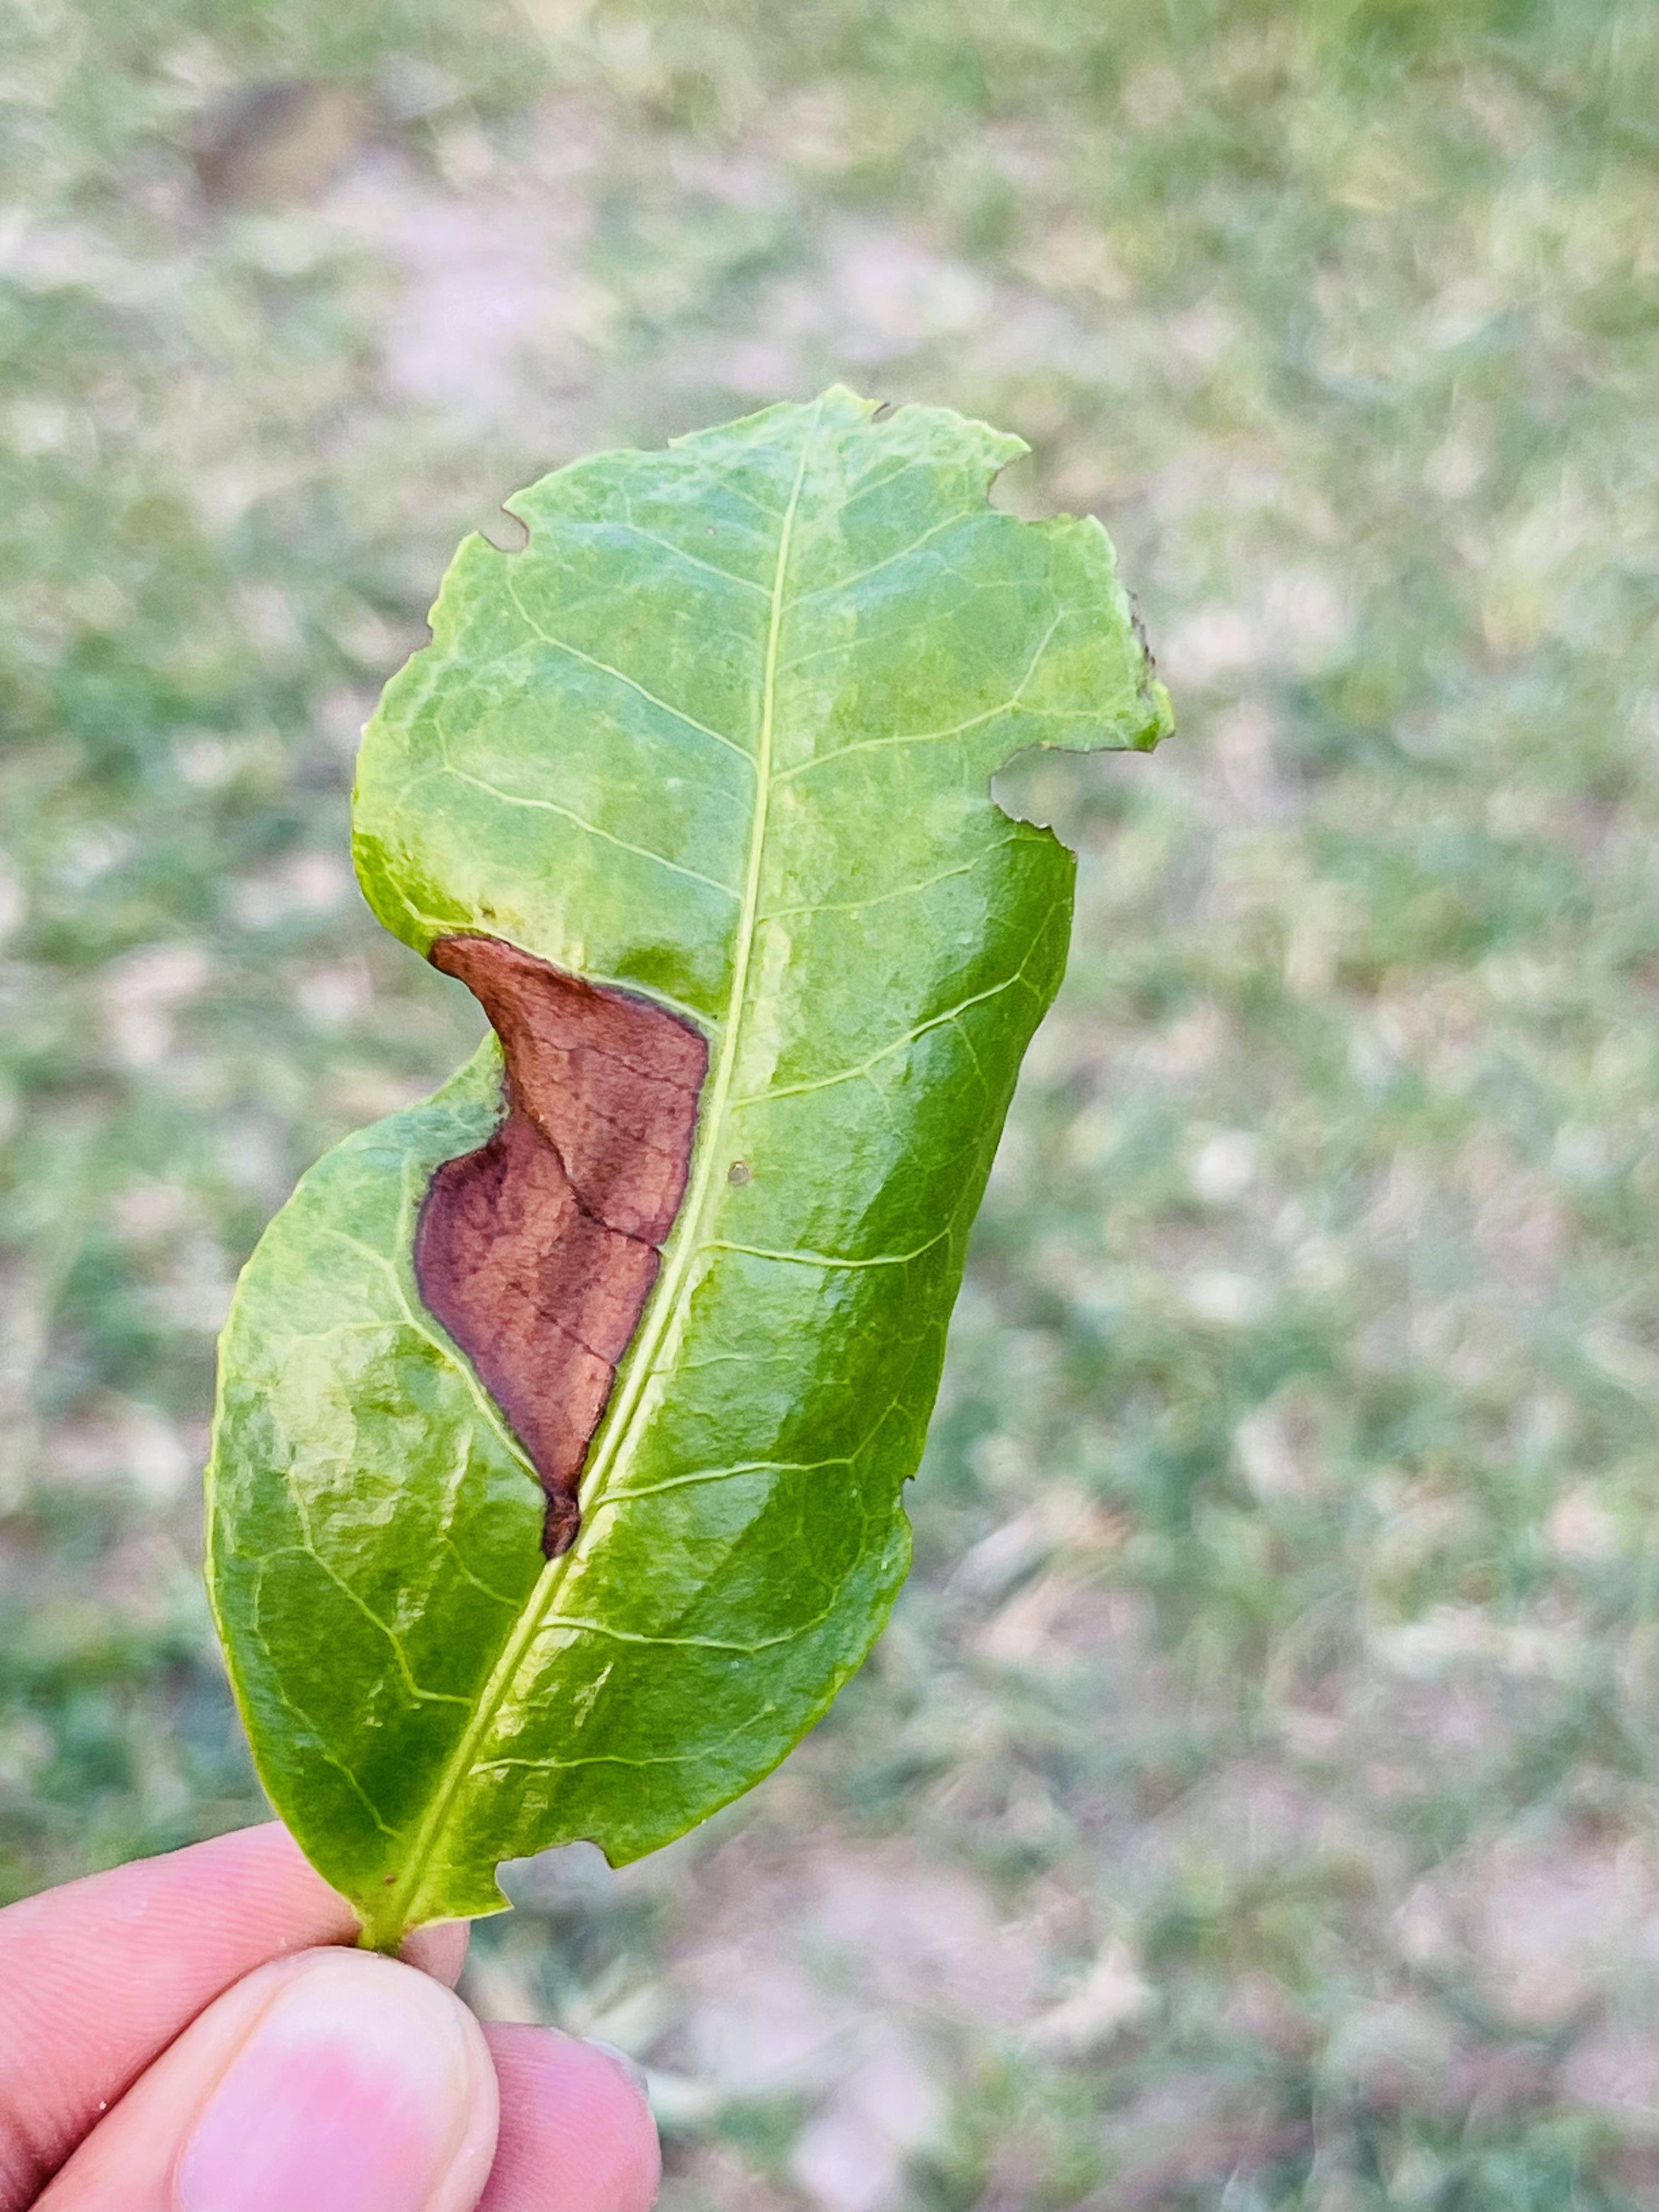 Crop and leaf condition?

tea, blight
